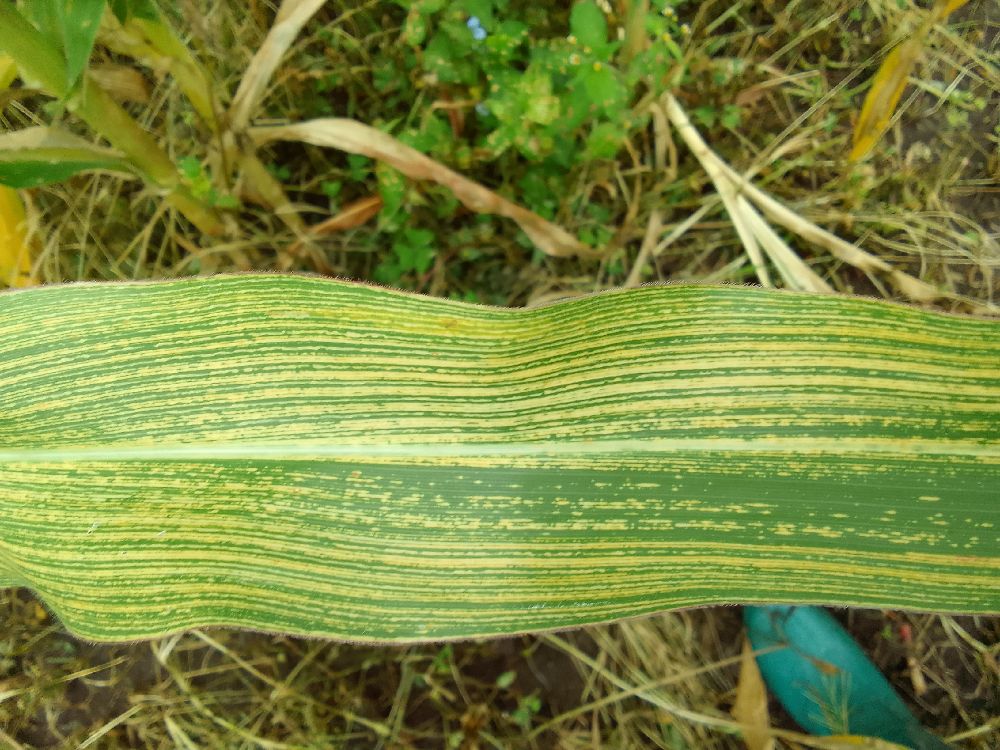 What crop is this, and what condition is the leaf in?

maize, maize streak virus
